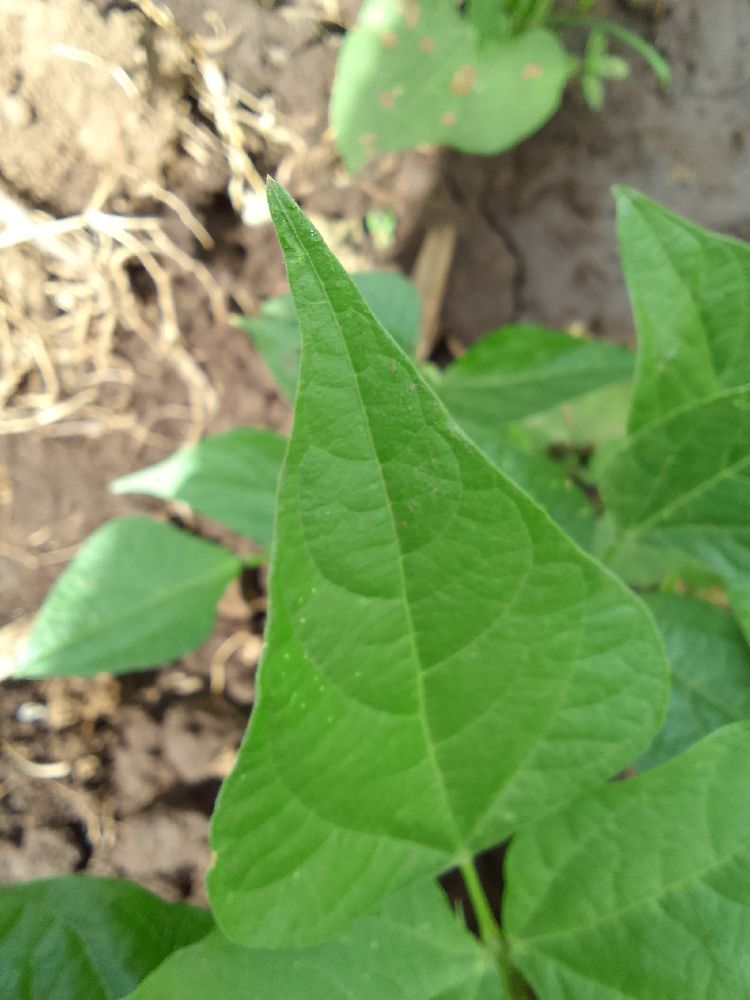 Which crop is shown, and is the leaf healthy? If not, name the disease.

common bean, healthy
